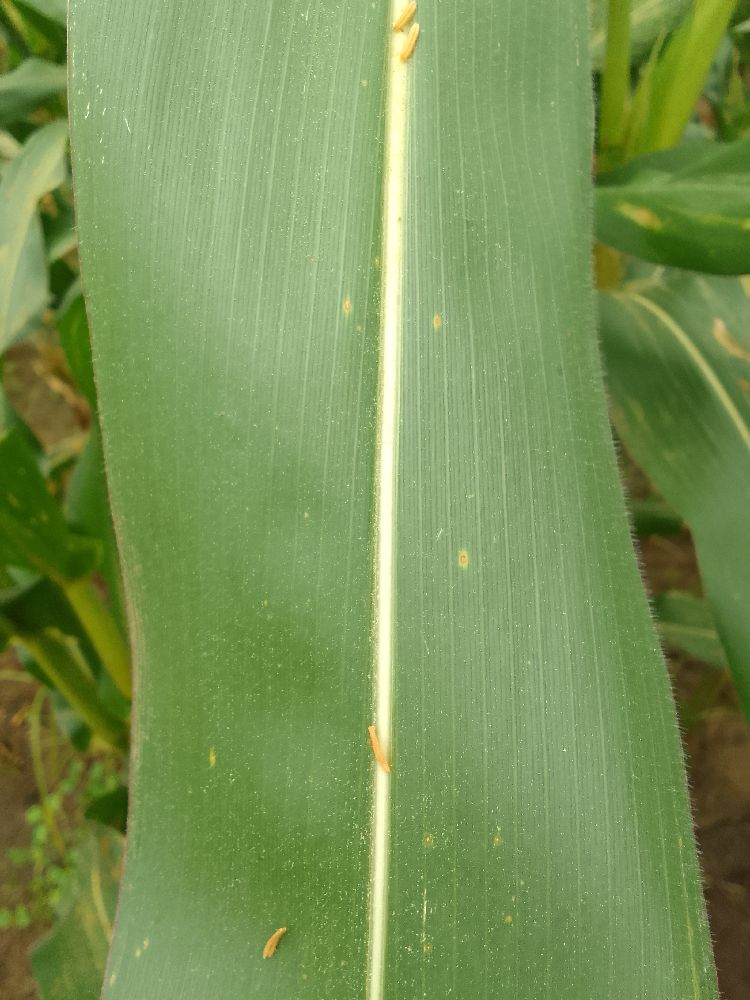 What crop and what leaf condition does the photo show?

maize, healthy
